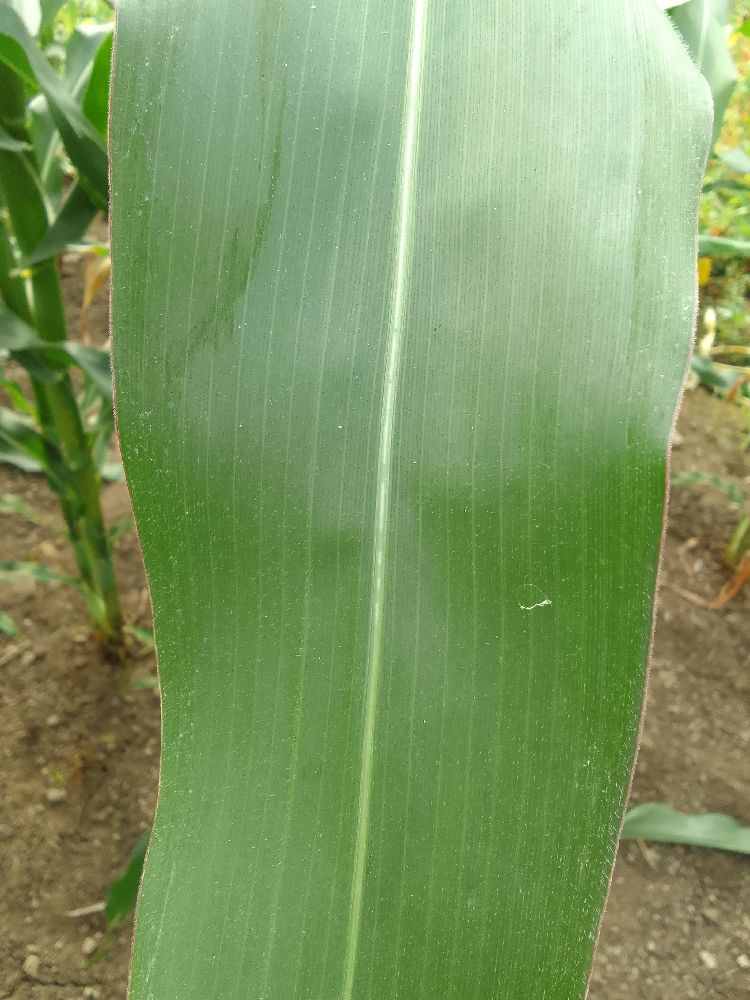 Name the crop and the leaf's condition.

maize, healthy
